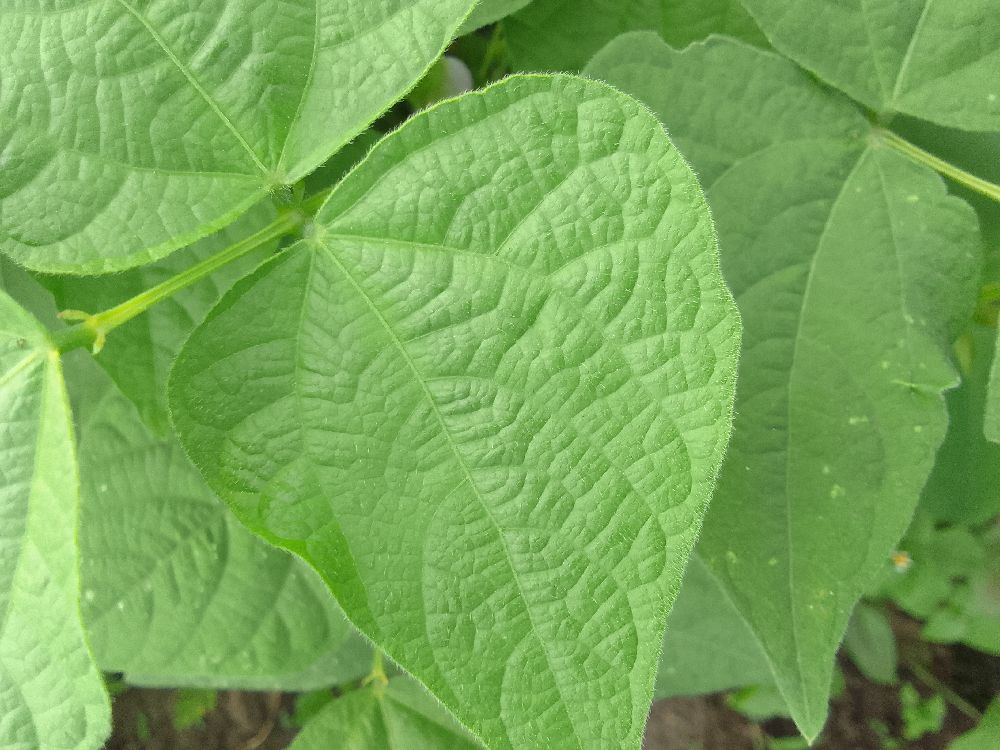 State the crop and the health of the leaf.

common bean, healthy
